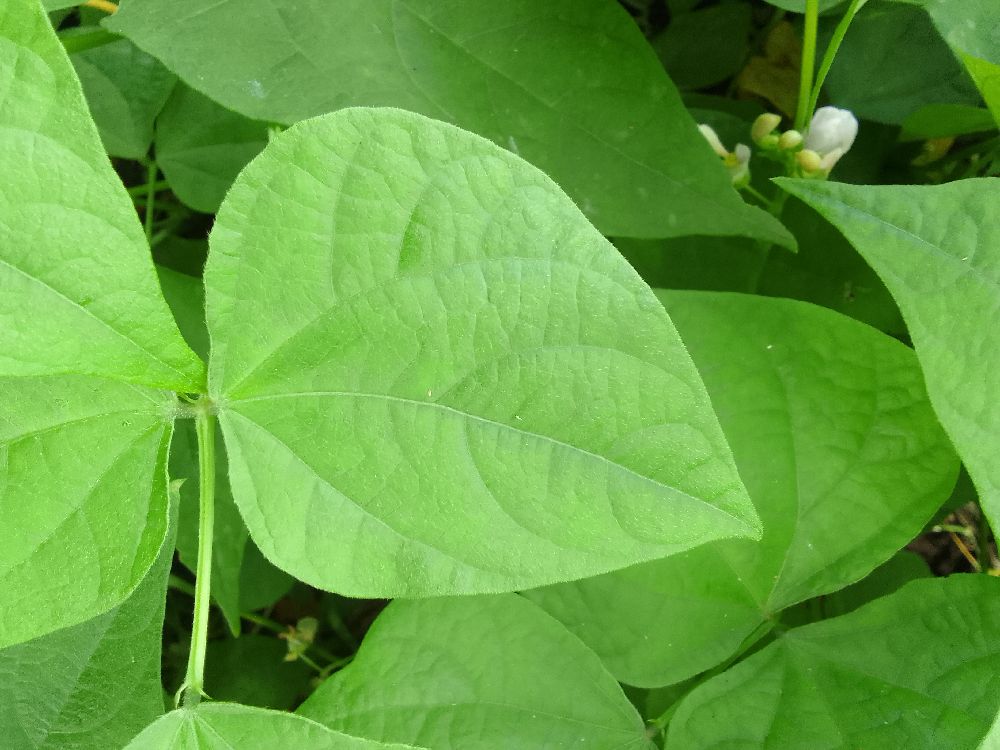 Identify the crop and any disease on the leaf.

common bean, healthy
